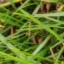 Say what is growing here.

grass
